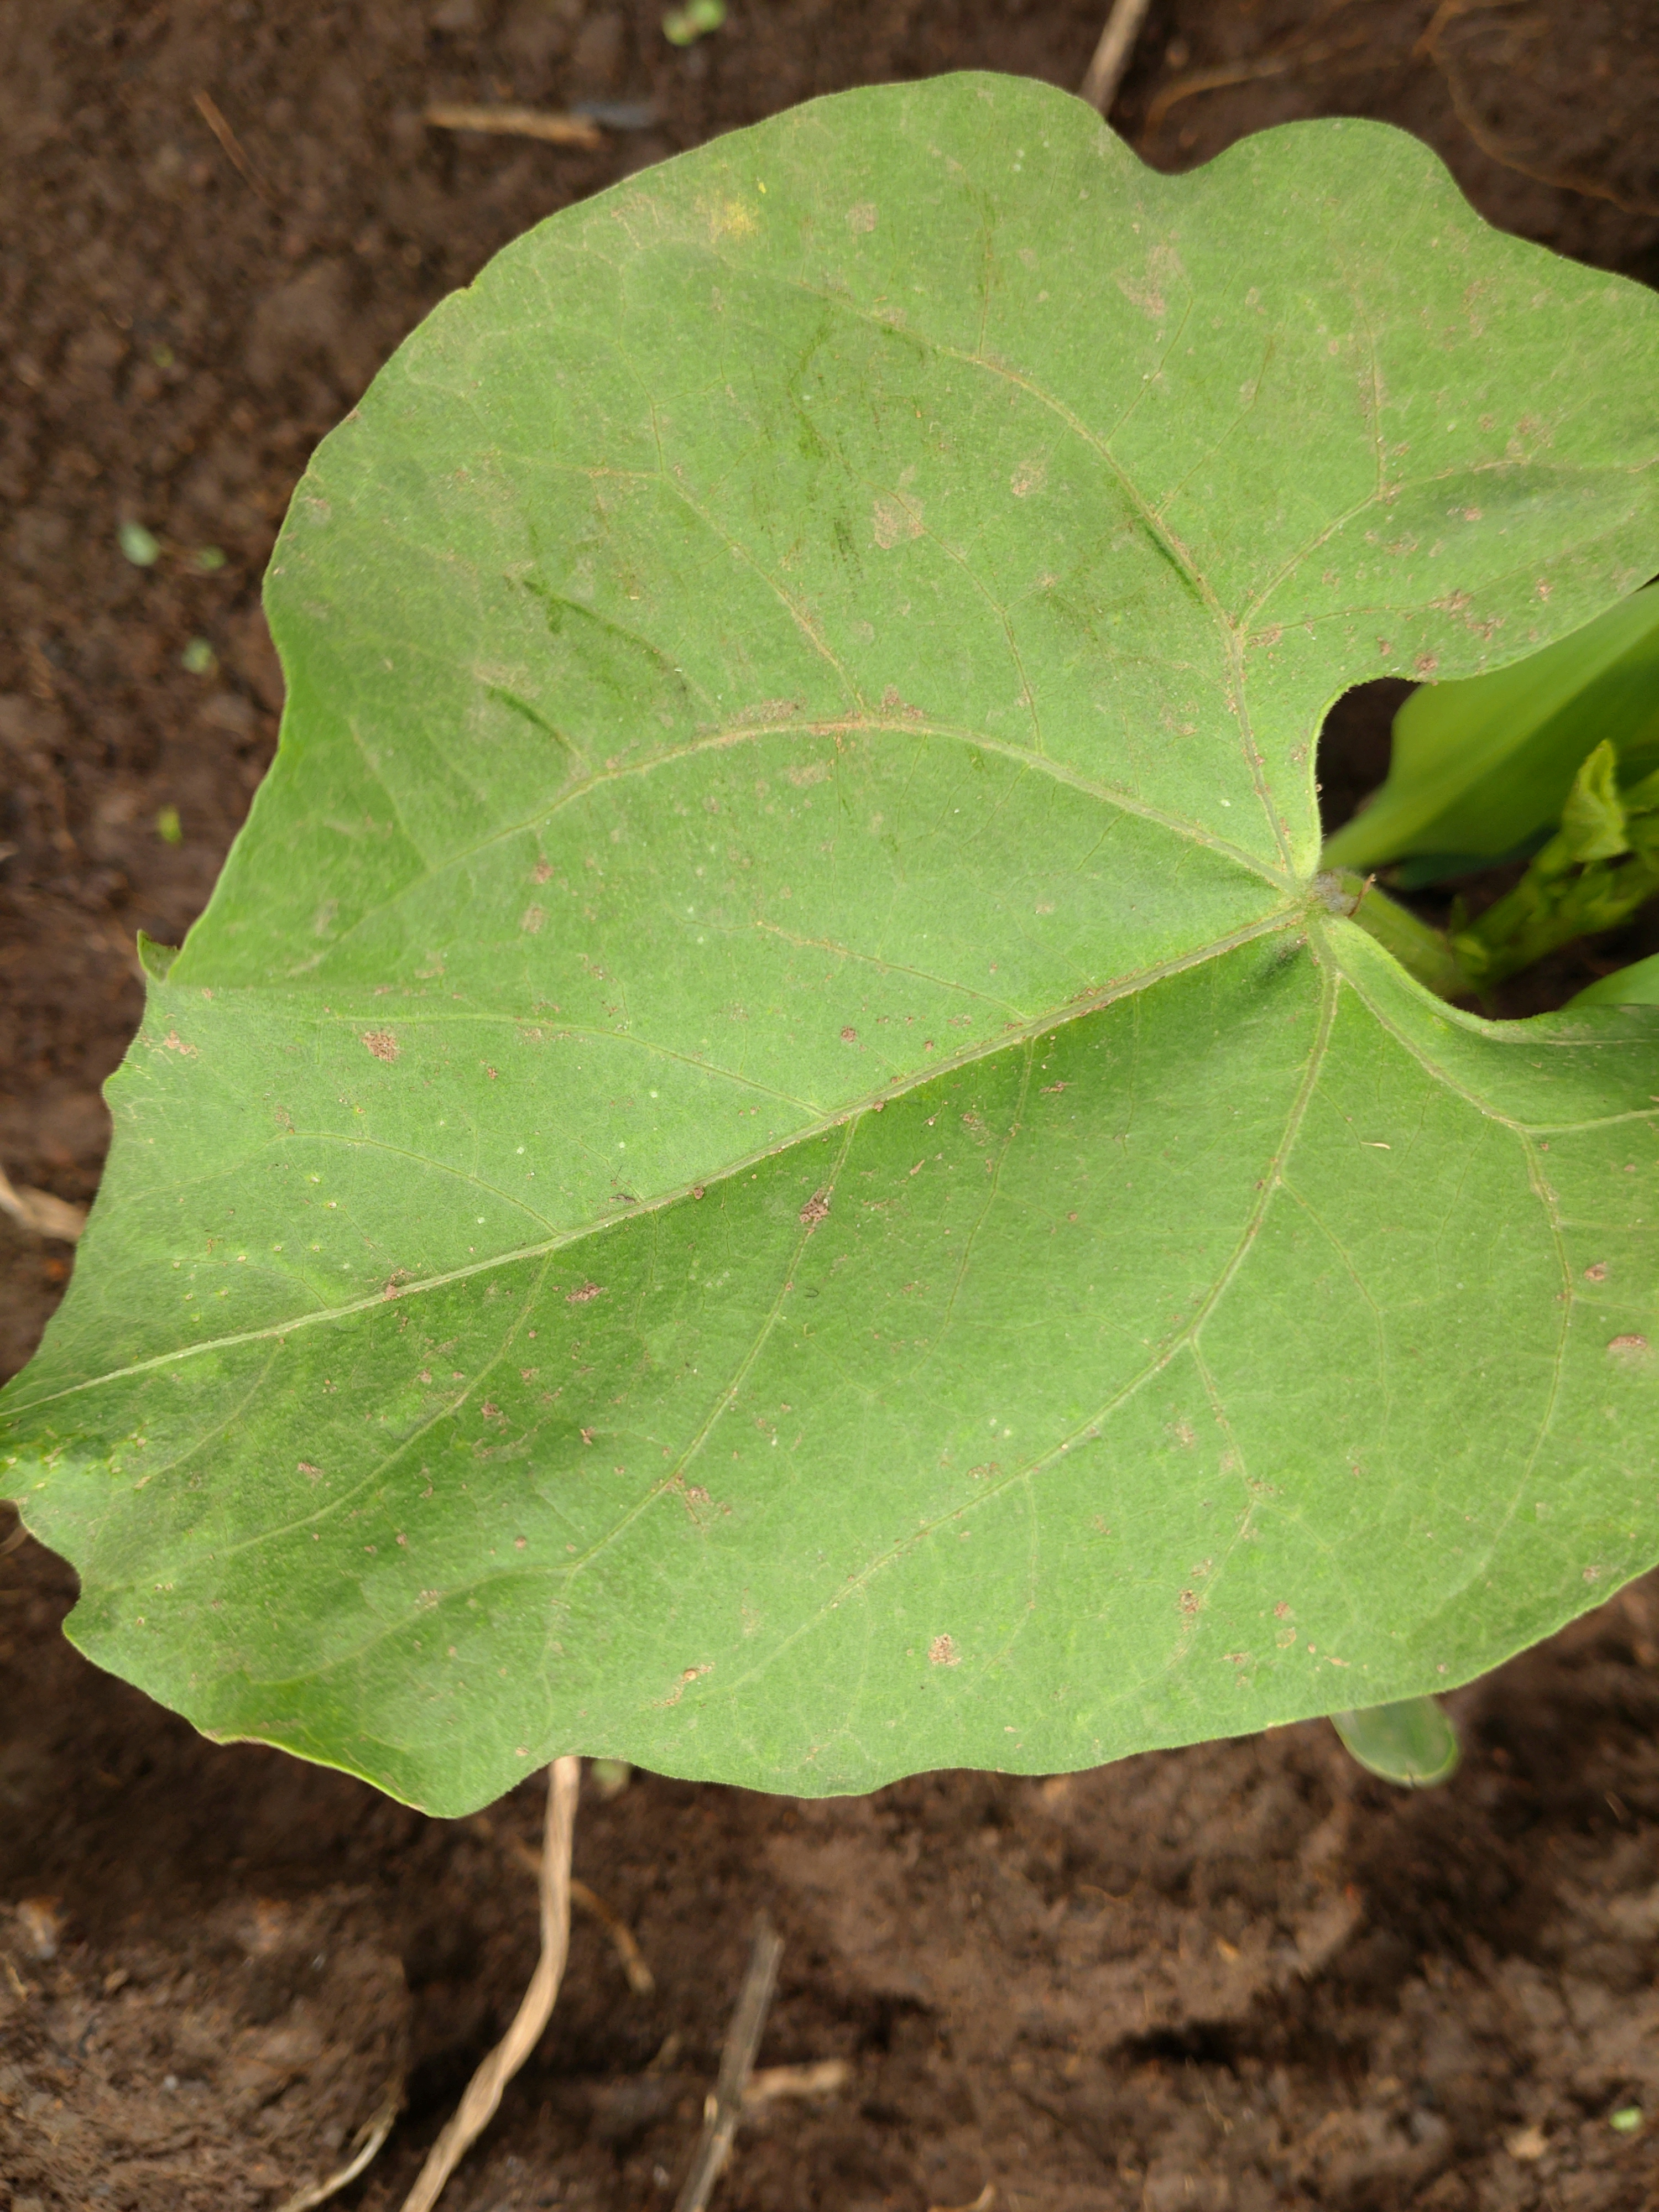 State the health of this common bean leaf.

healthy
